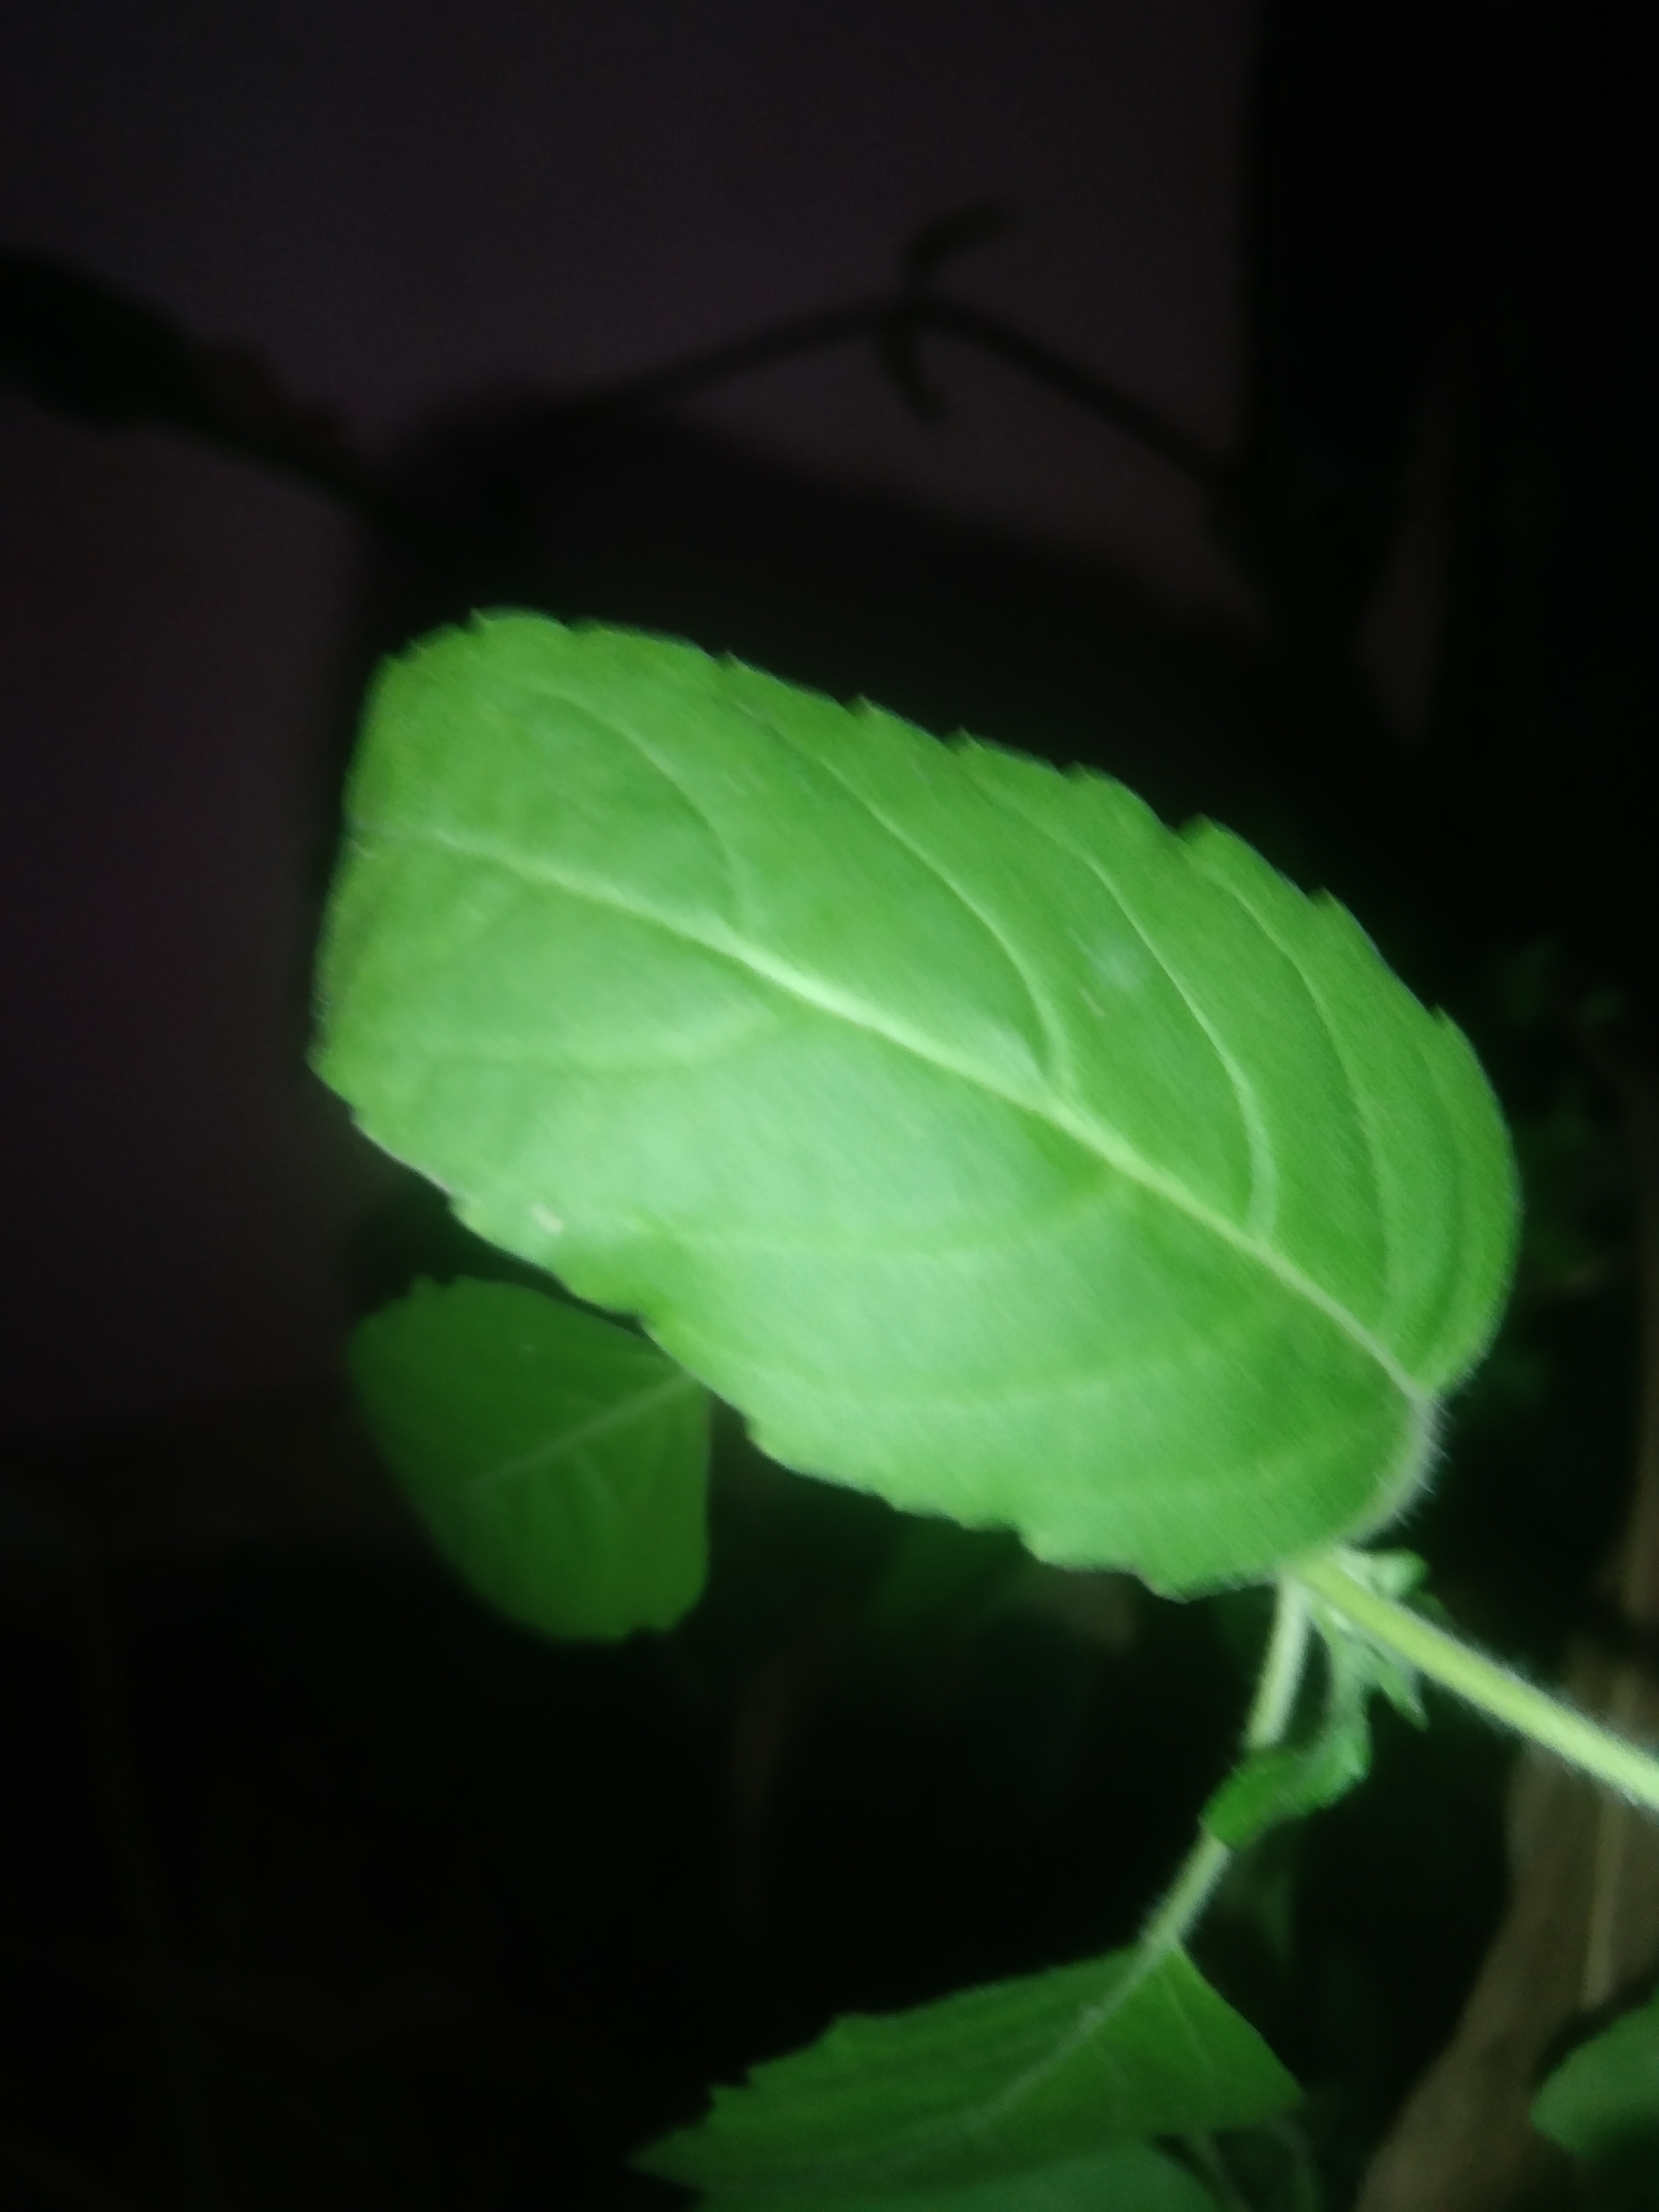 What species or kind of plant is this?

tulshi
